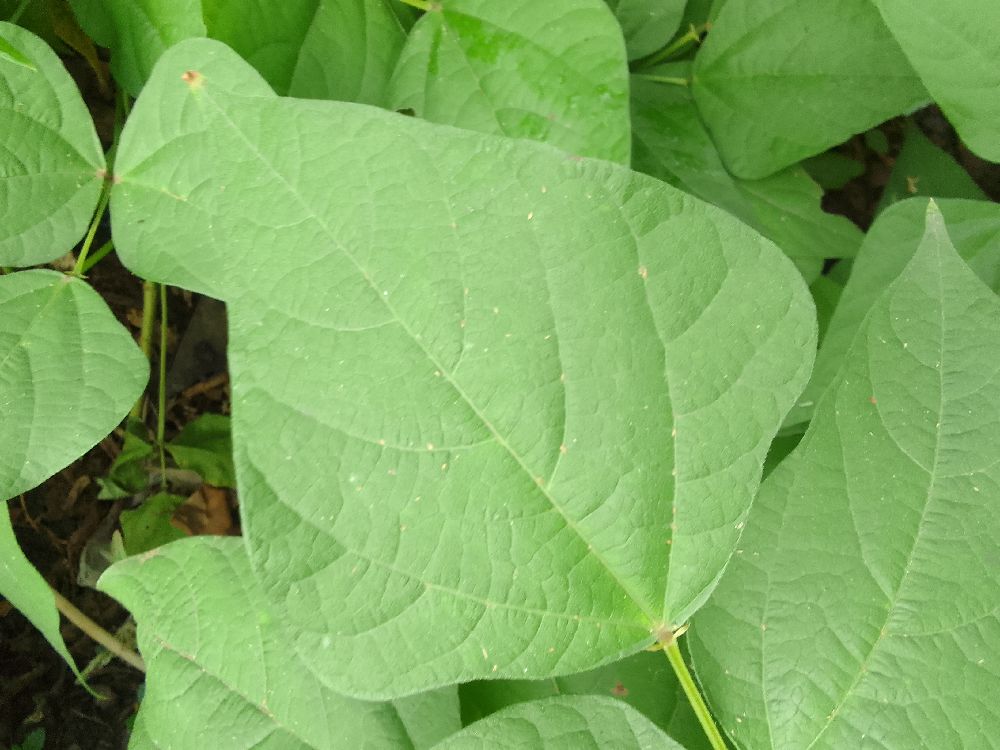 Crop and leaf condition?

common bean, healthy
